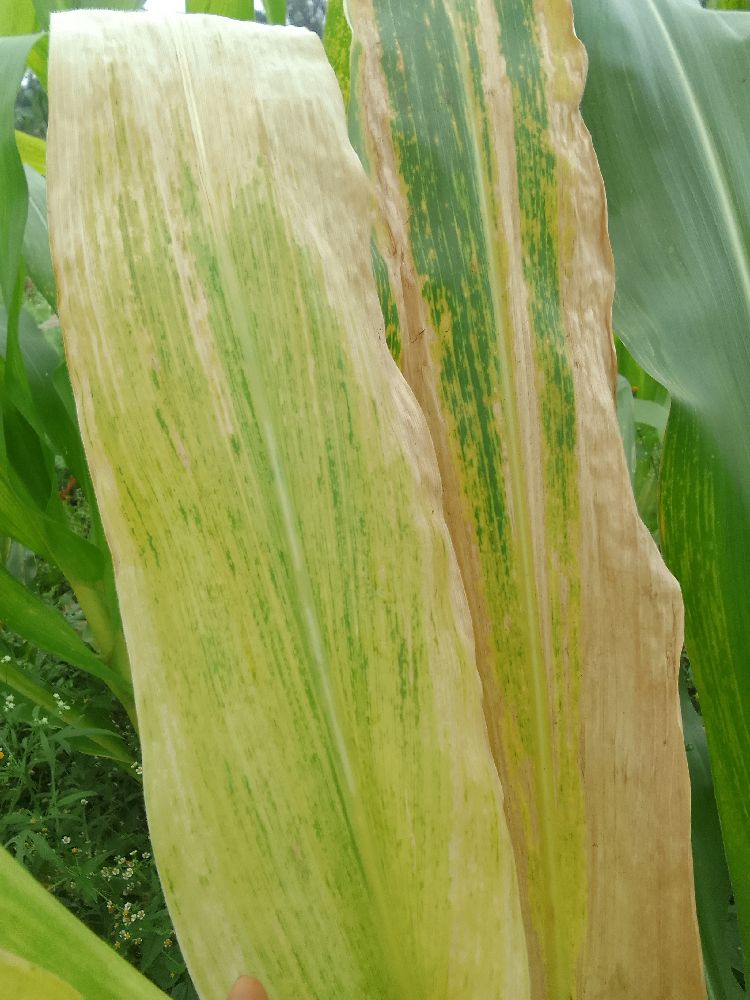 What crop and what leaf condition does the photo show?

maize, maize lethal necrosis
